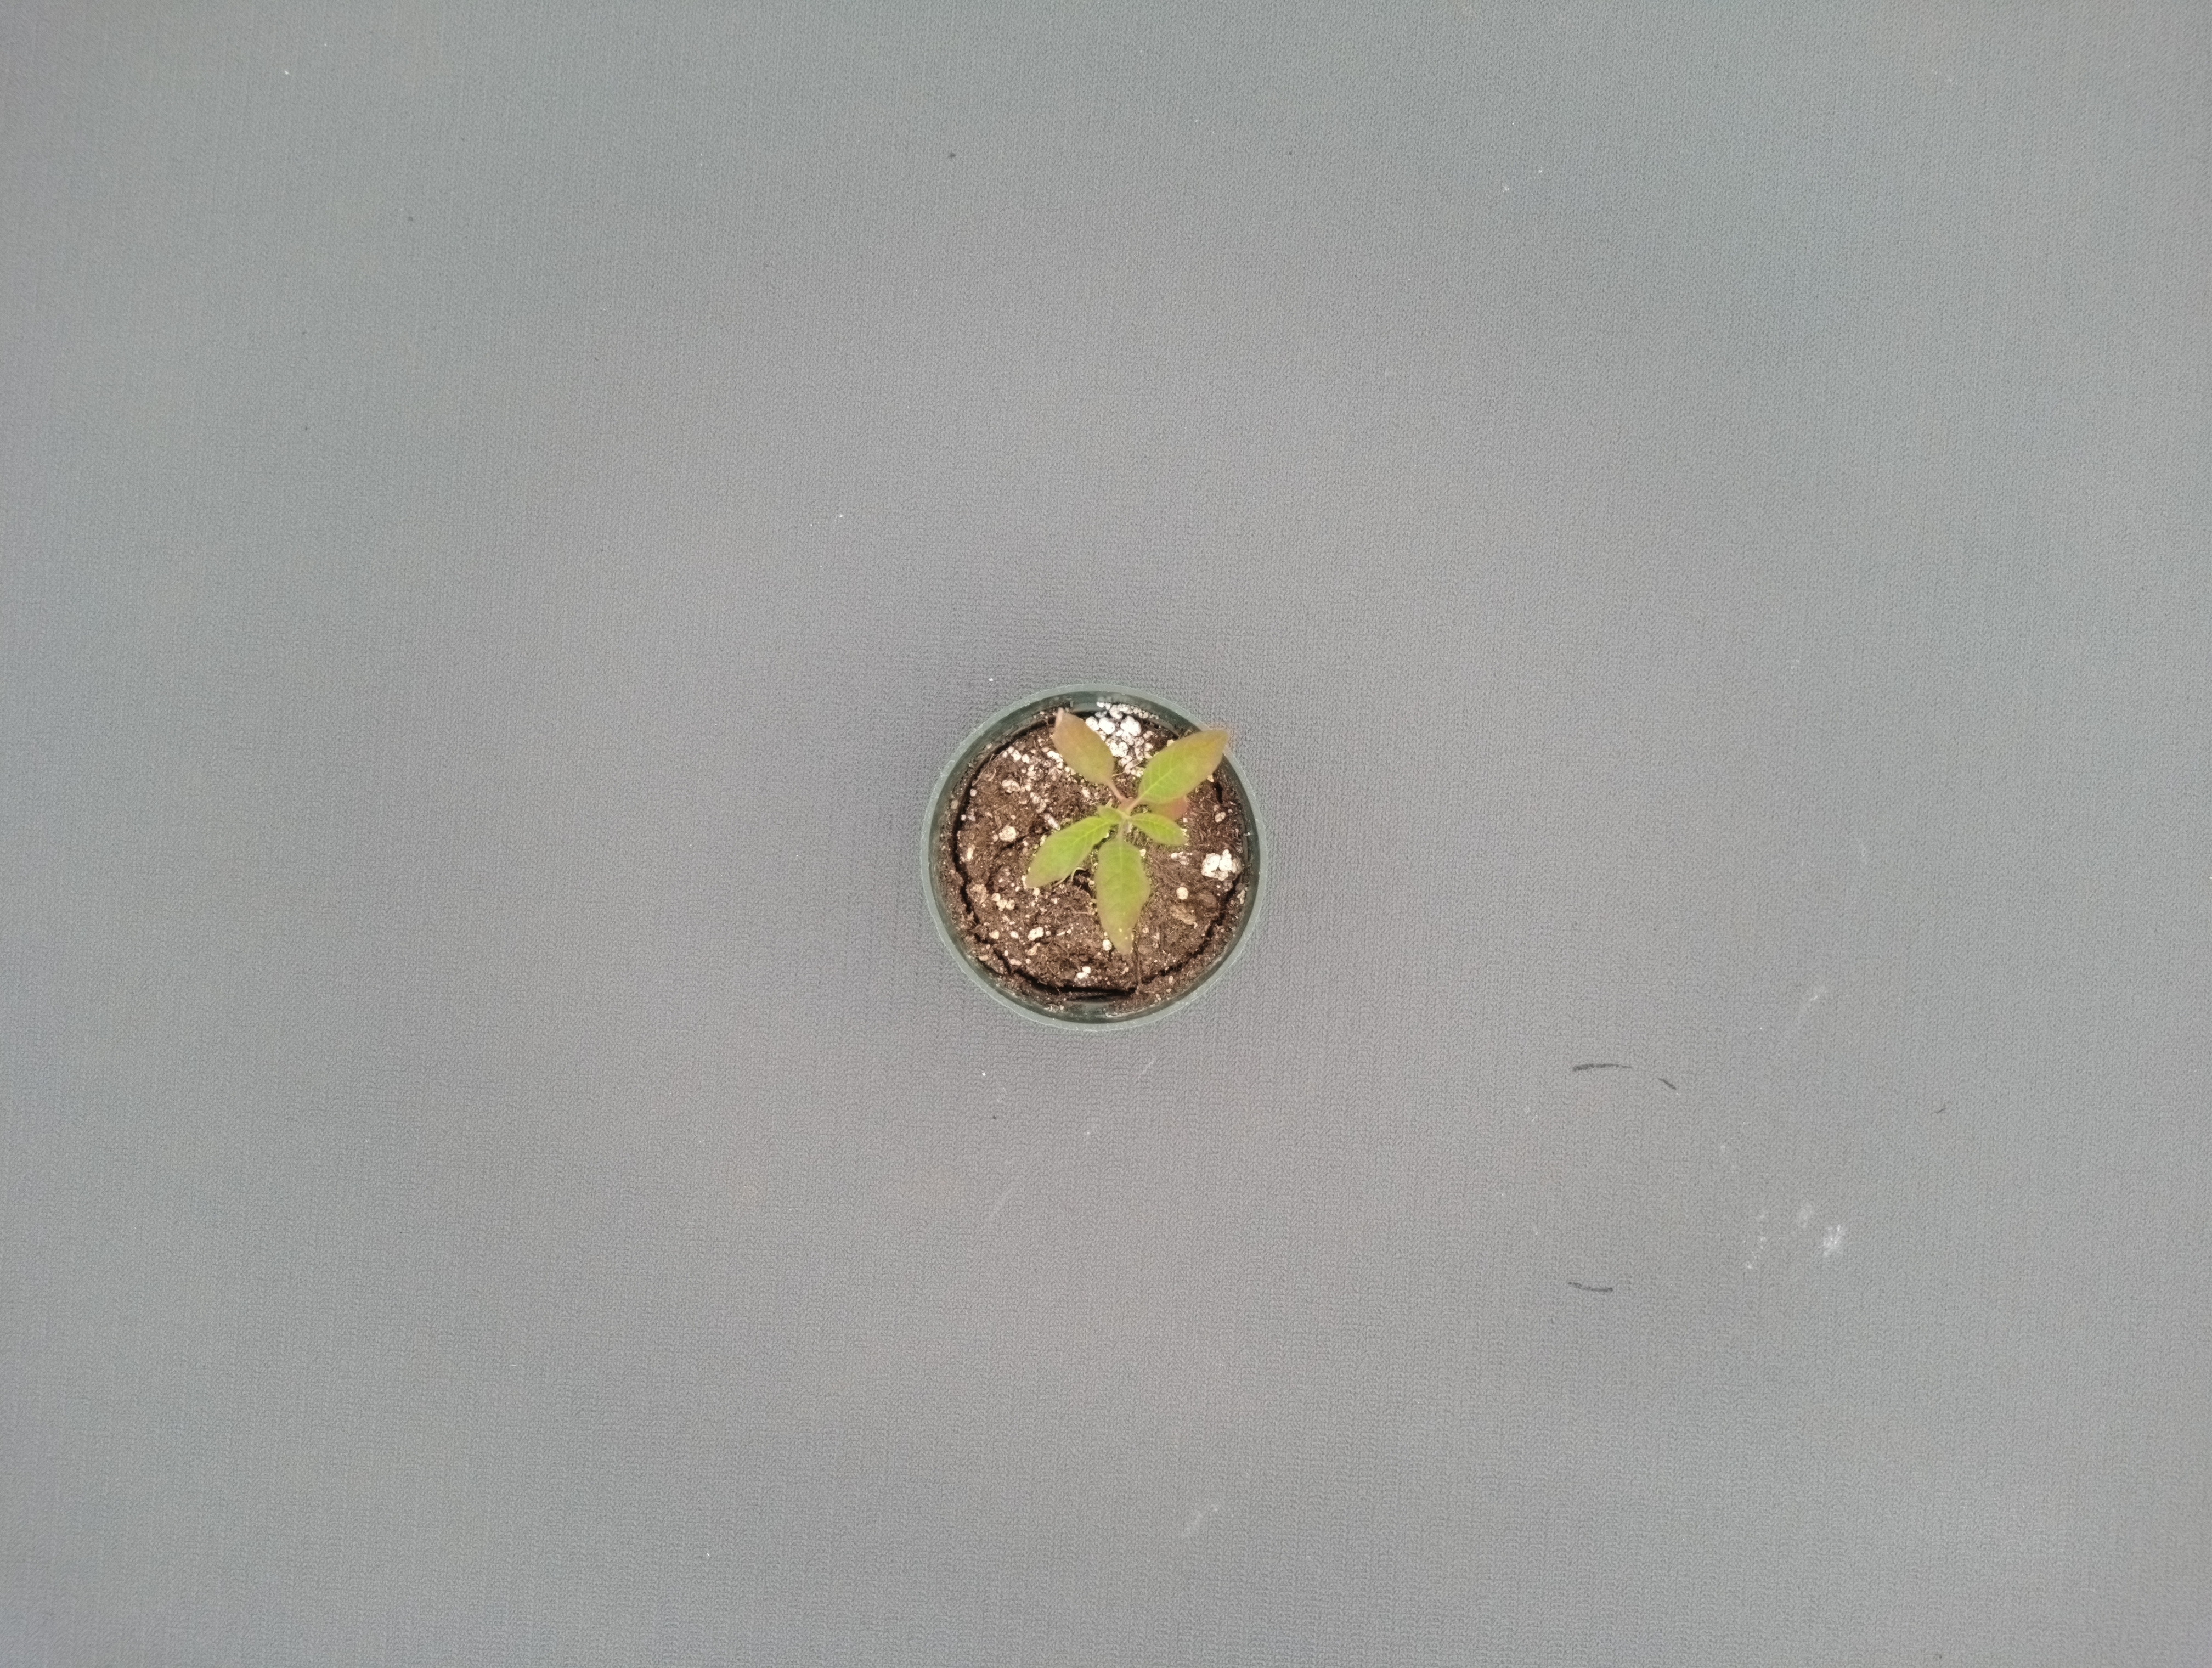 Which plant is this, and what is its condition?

waterhemp, chlorosis only
